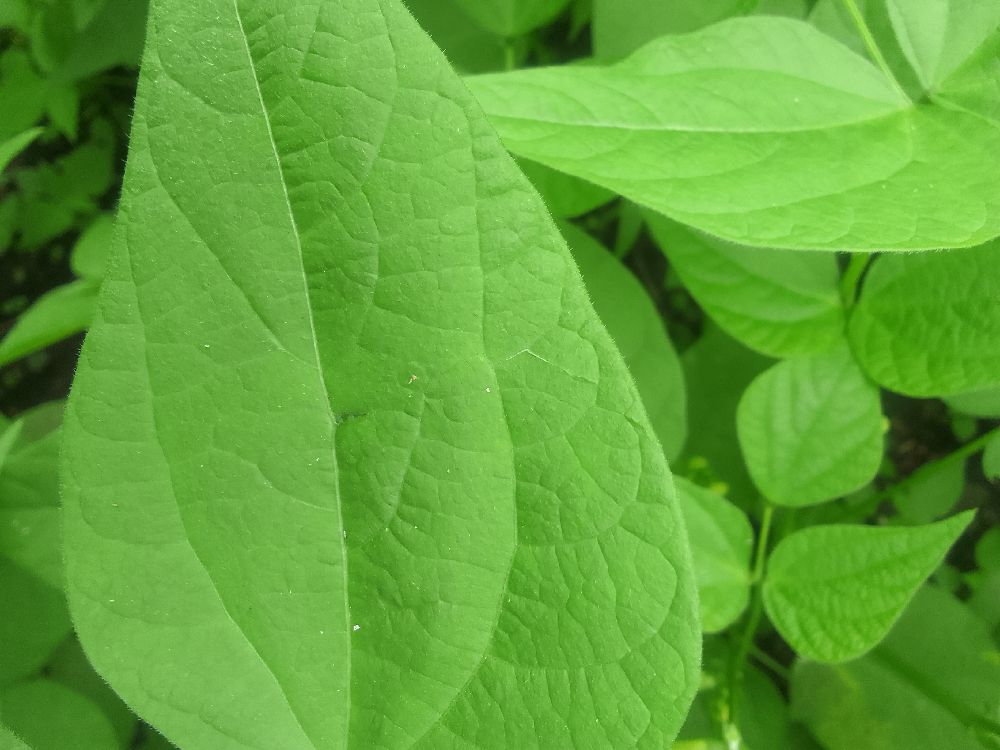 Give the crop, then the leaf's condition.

common bean, healthy
